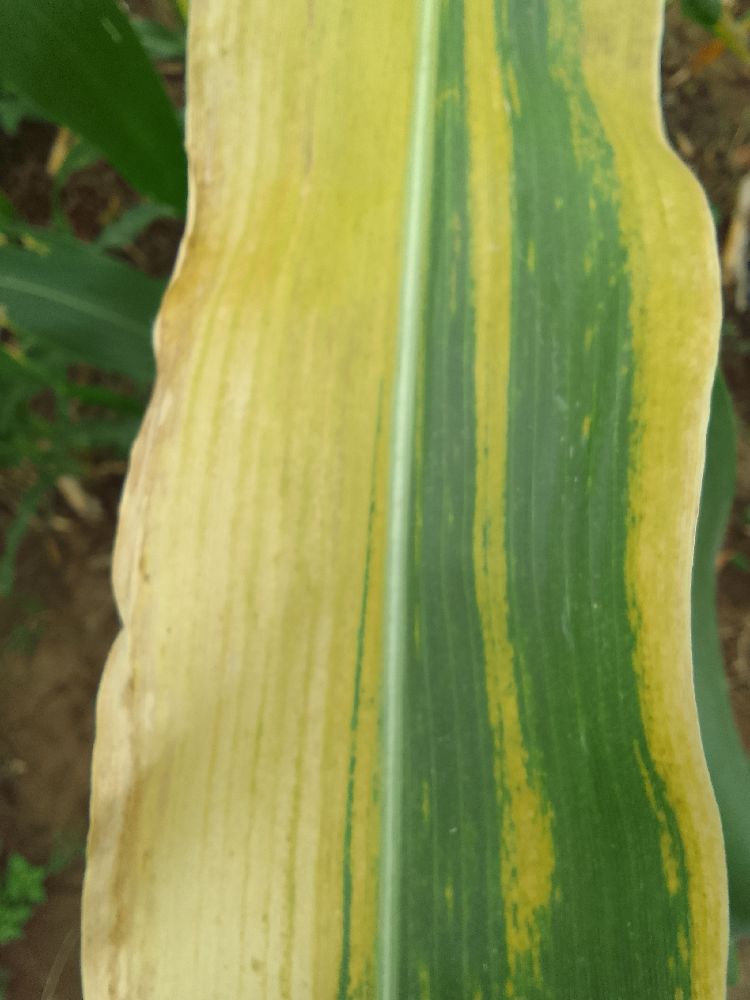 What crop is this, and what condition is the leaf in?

maize, maize lethal necrosis
